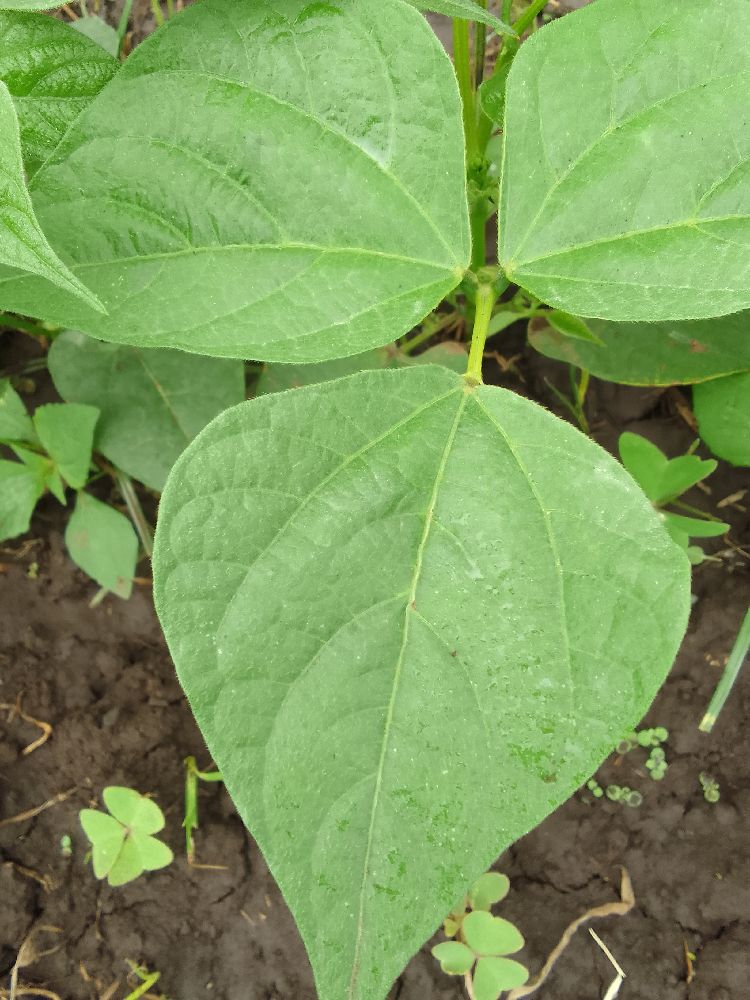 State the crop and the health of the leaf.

common bean, healthy
